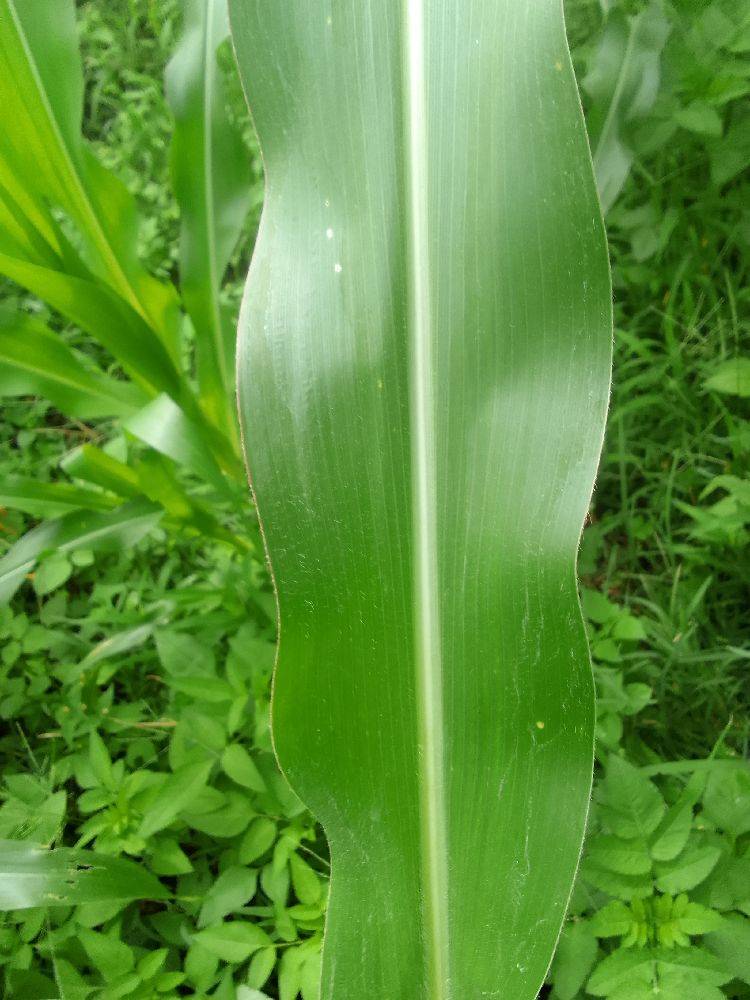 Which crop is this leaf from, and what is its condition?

maize, healthy
